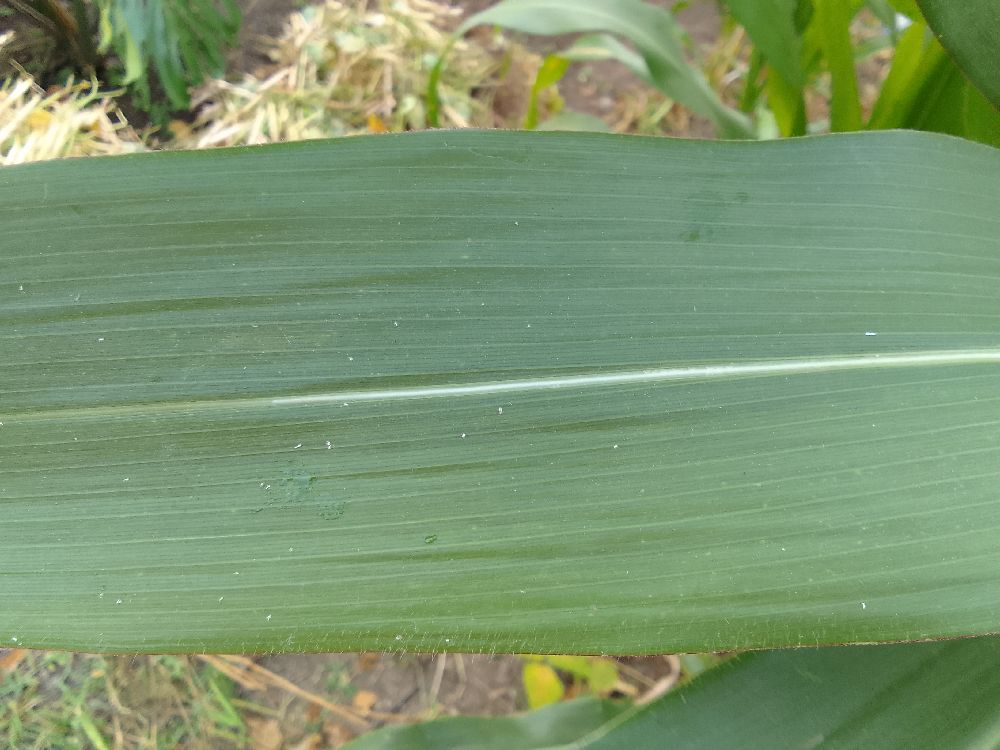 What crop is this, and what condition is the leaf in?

maize, healthy
